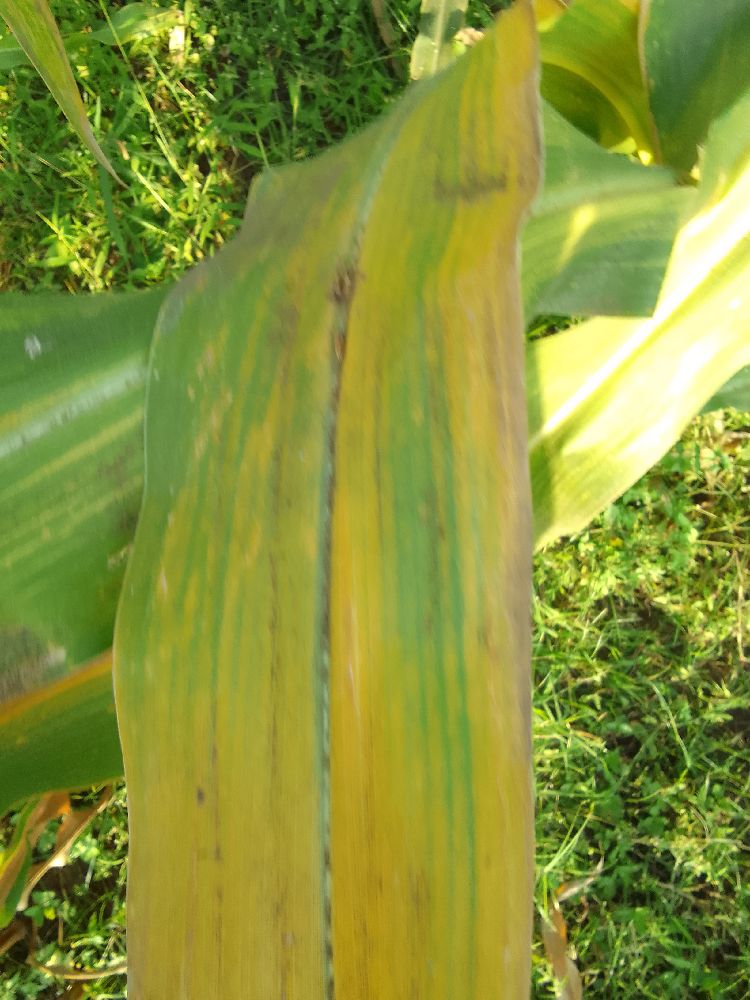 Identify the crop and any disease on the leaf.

maize, maize lethal necrosis
